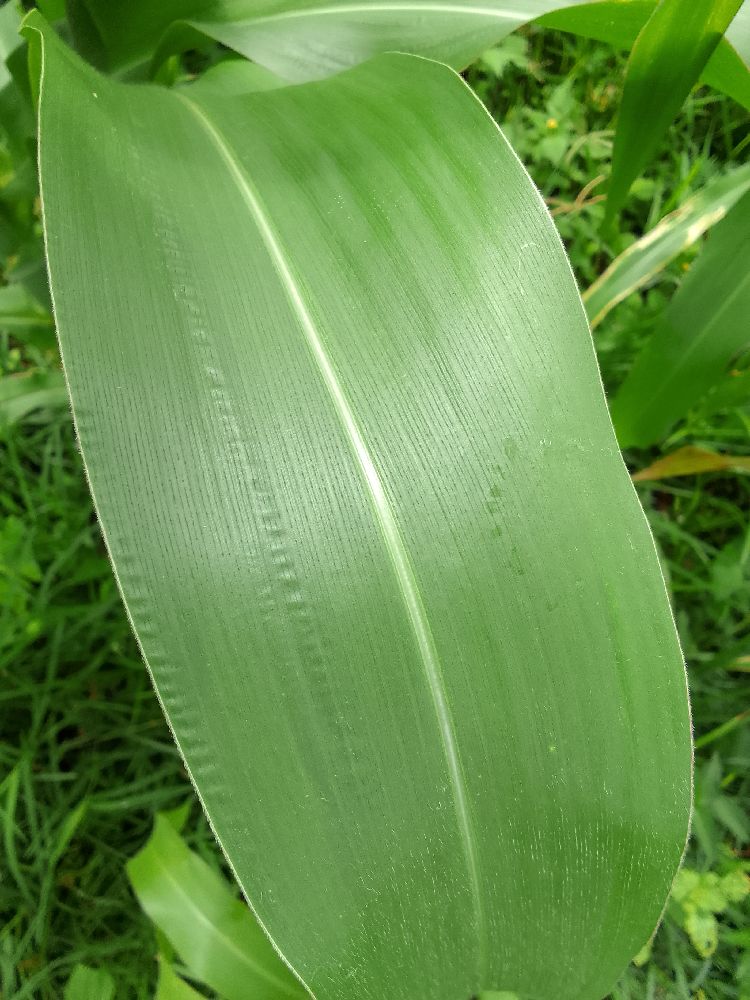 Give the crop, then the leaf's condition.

maize, healthy
